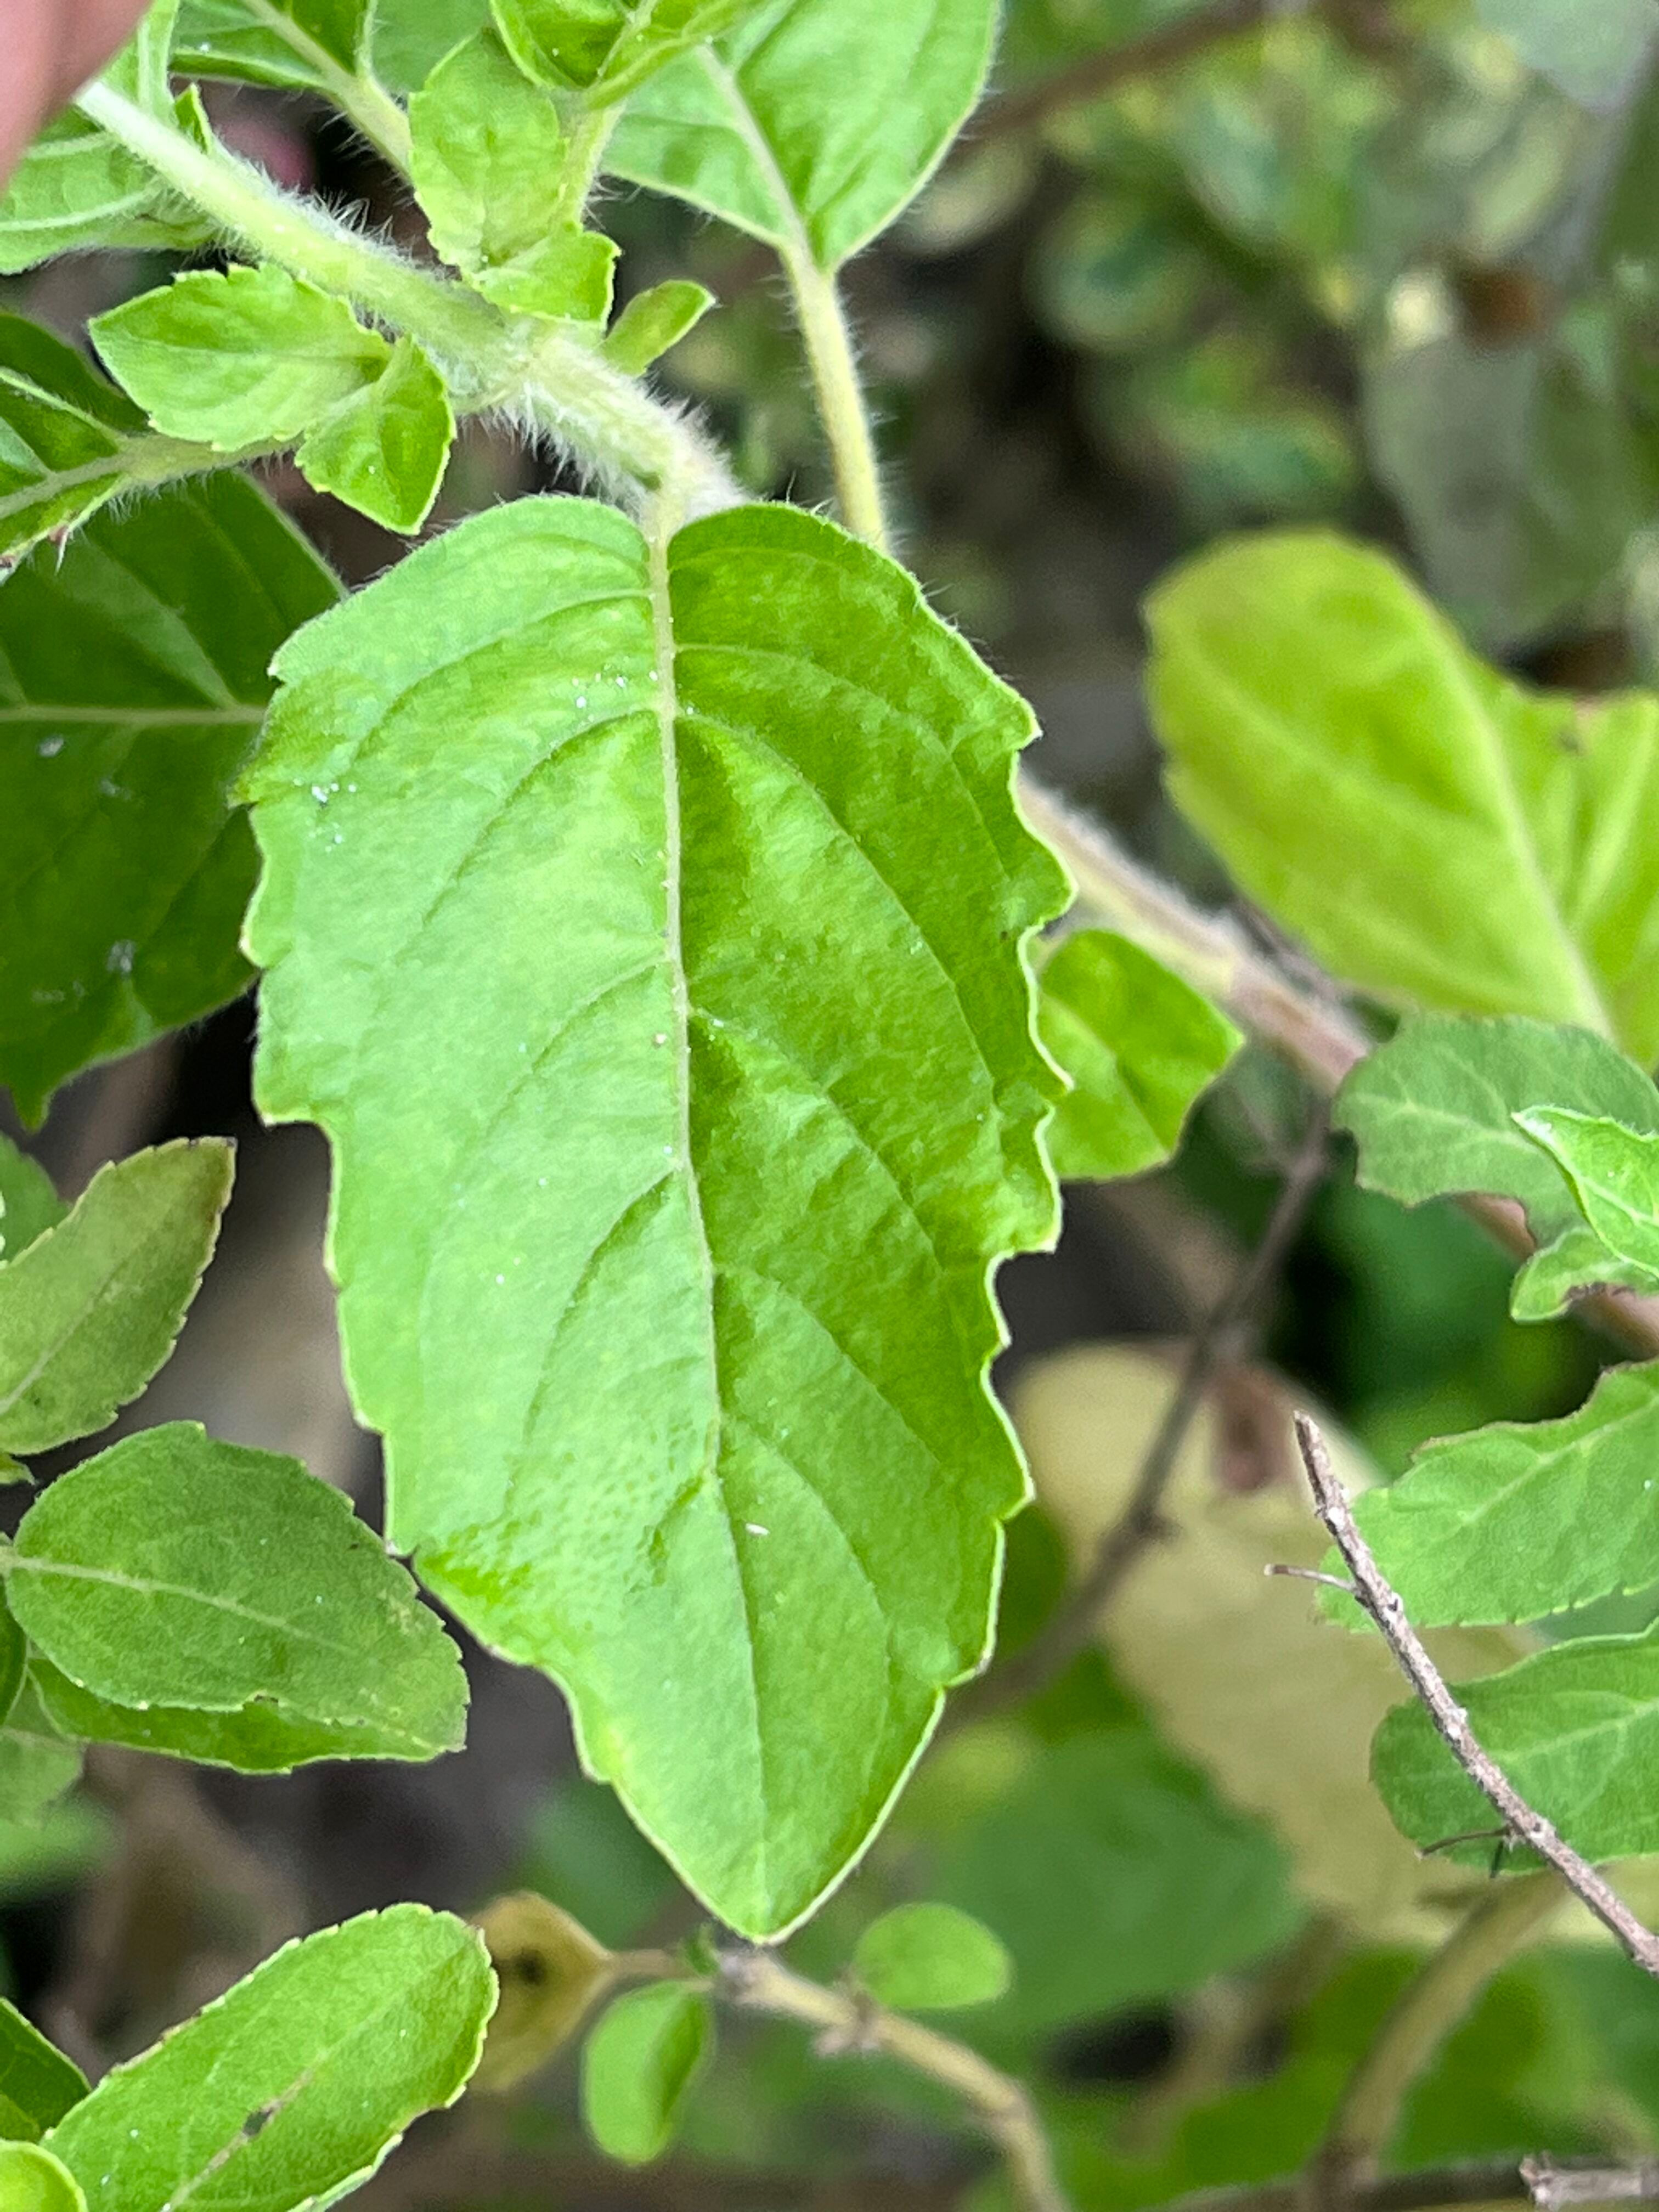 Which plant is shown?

tulshi
